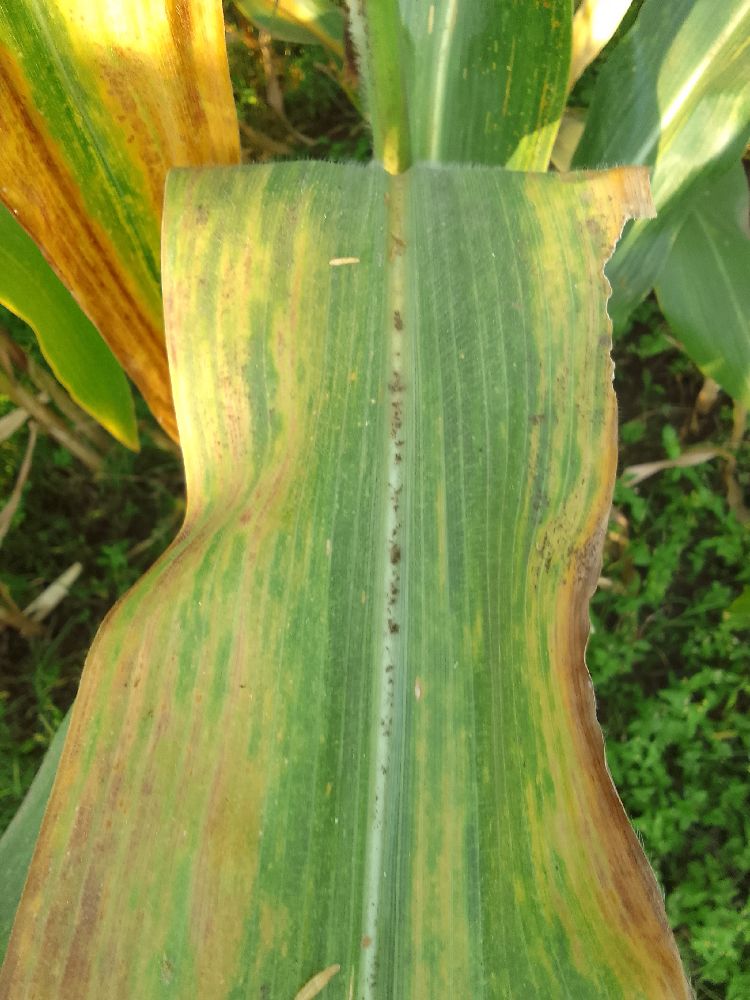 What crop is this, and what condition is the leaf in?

maize, maize lethal necrosis
